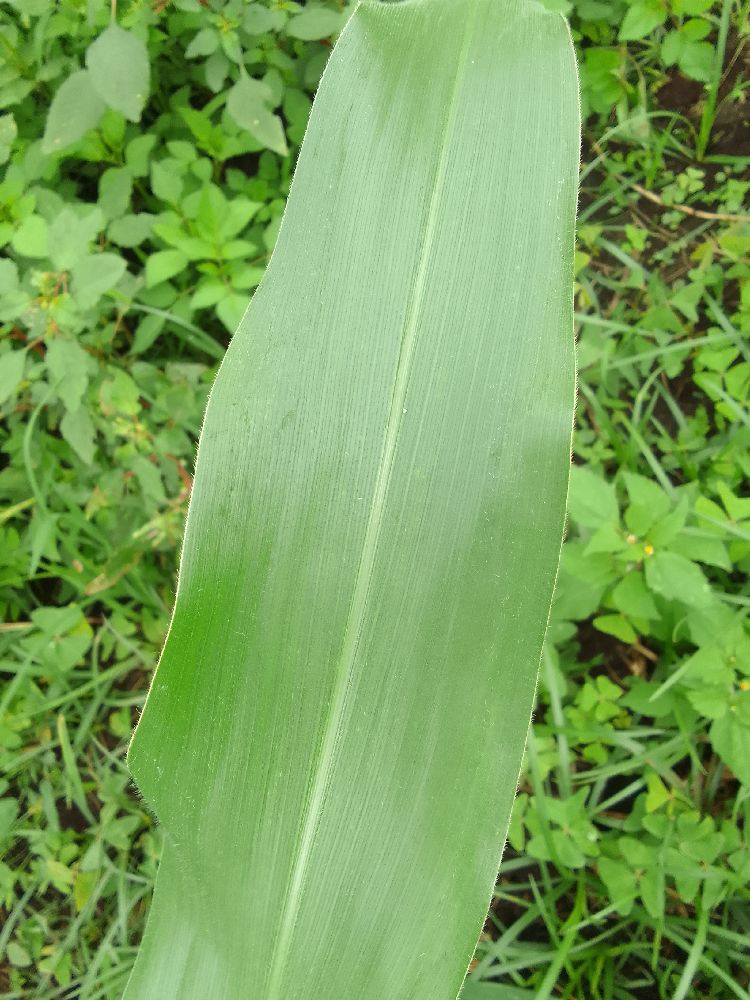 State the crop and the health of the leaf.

maize, healthy
